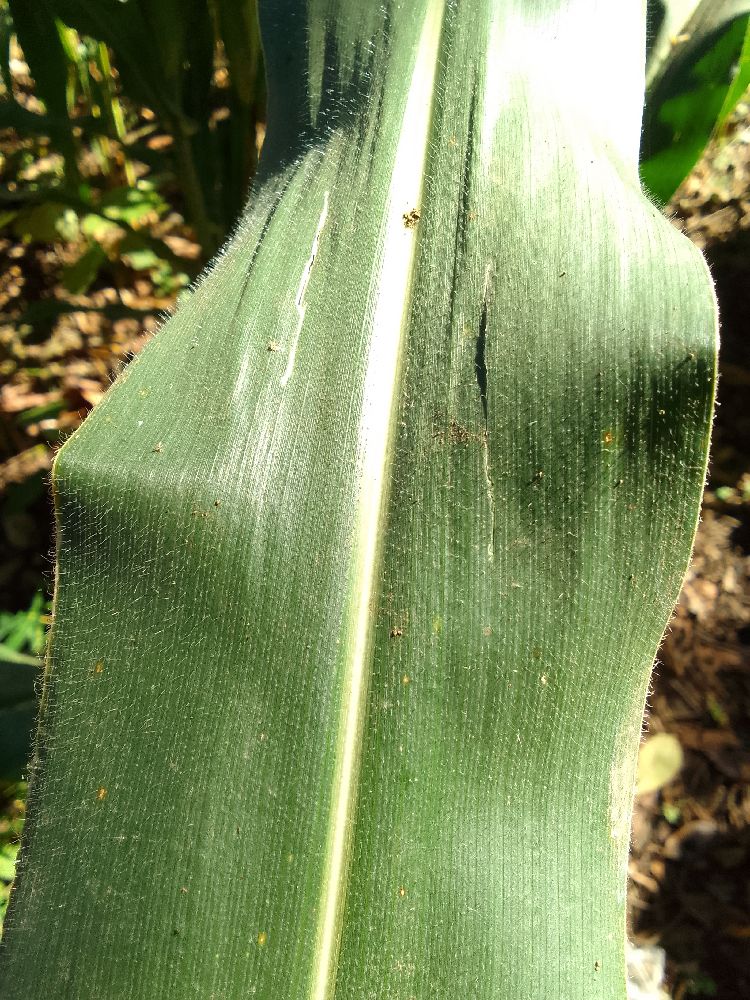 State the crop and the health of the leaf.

maize, healthy
